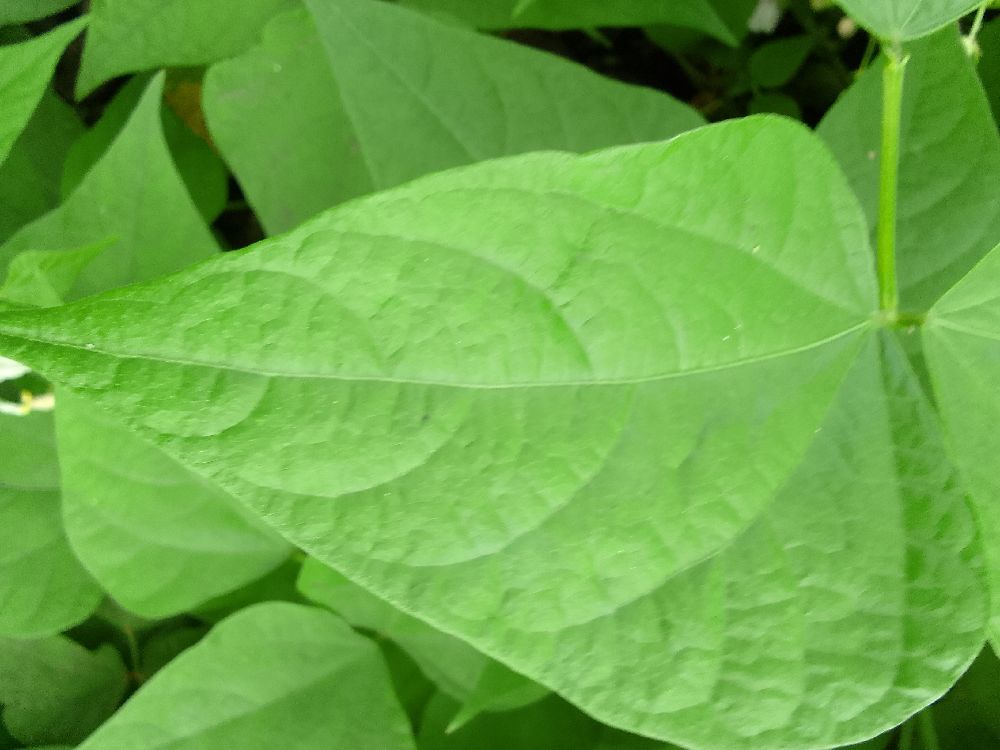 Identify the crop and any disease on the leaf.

common bean, healthy
